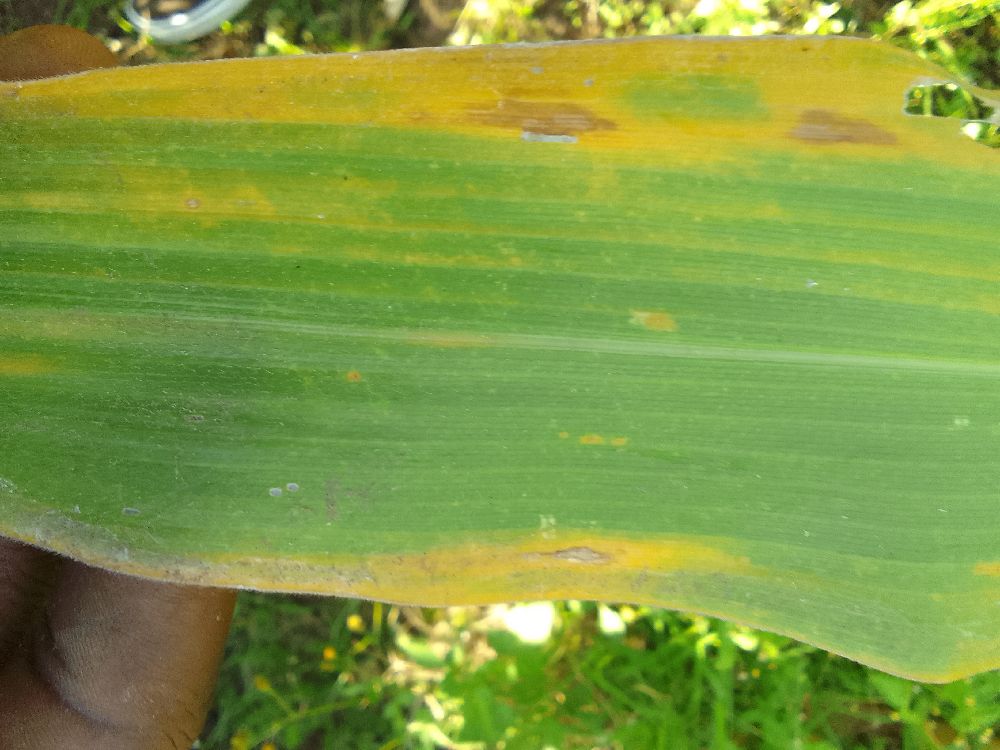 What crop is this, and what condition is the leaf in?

maize, maize lethal necrosis
